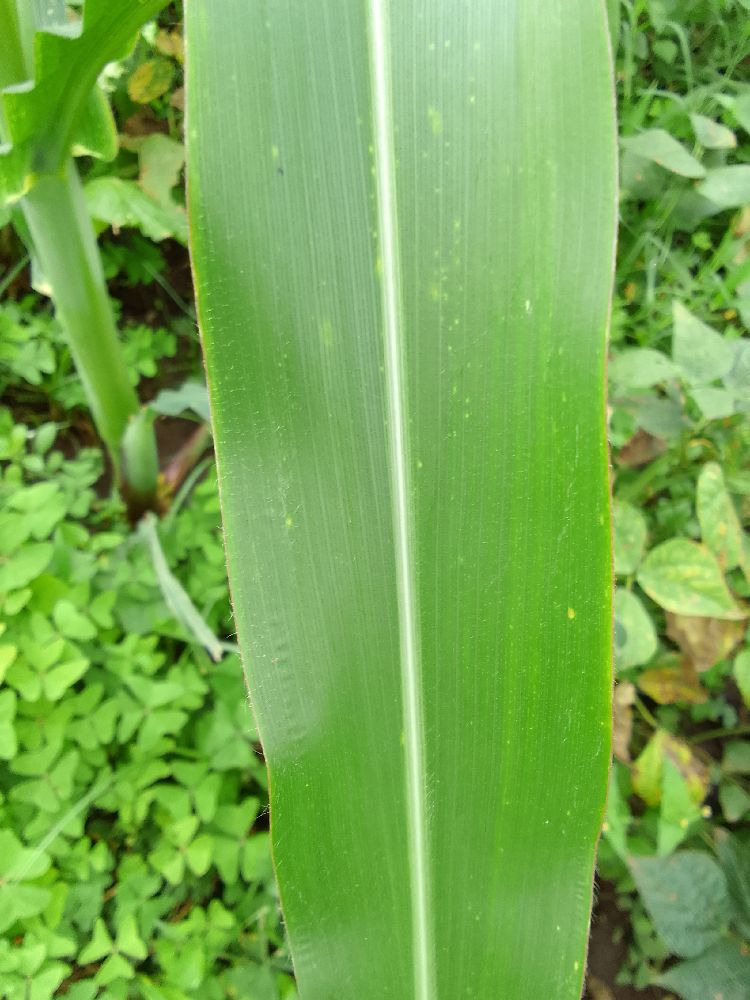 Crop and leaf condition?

maize, healthy
